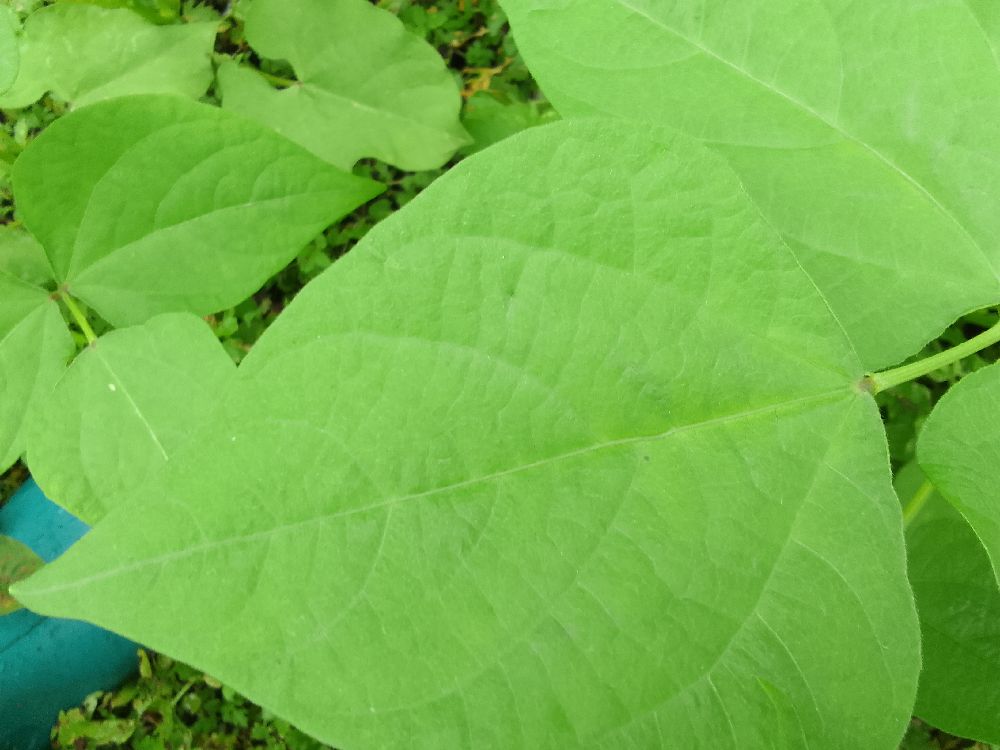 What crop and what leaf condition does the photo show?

common bean, healthy
